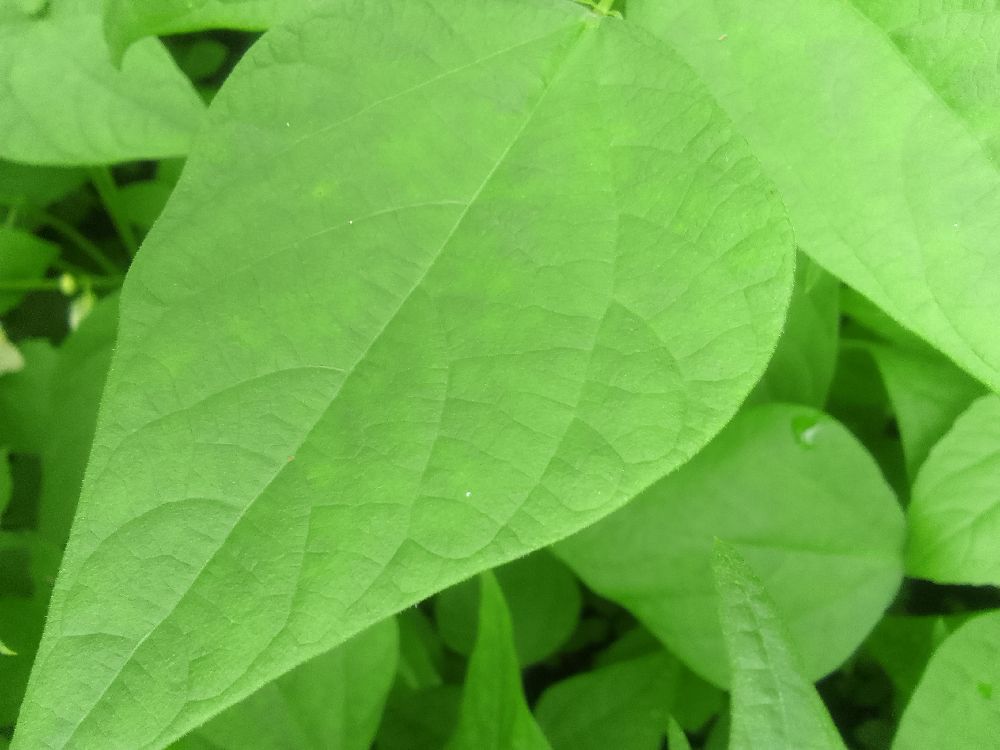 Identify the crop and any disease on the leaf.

common bean, healthy
